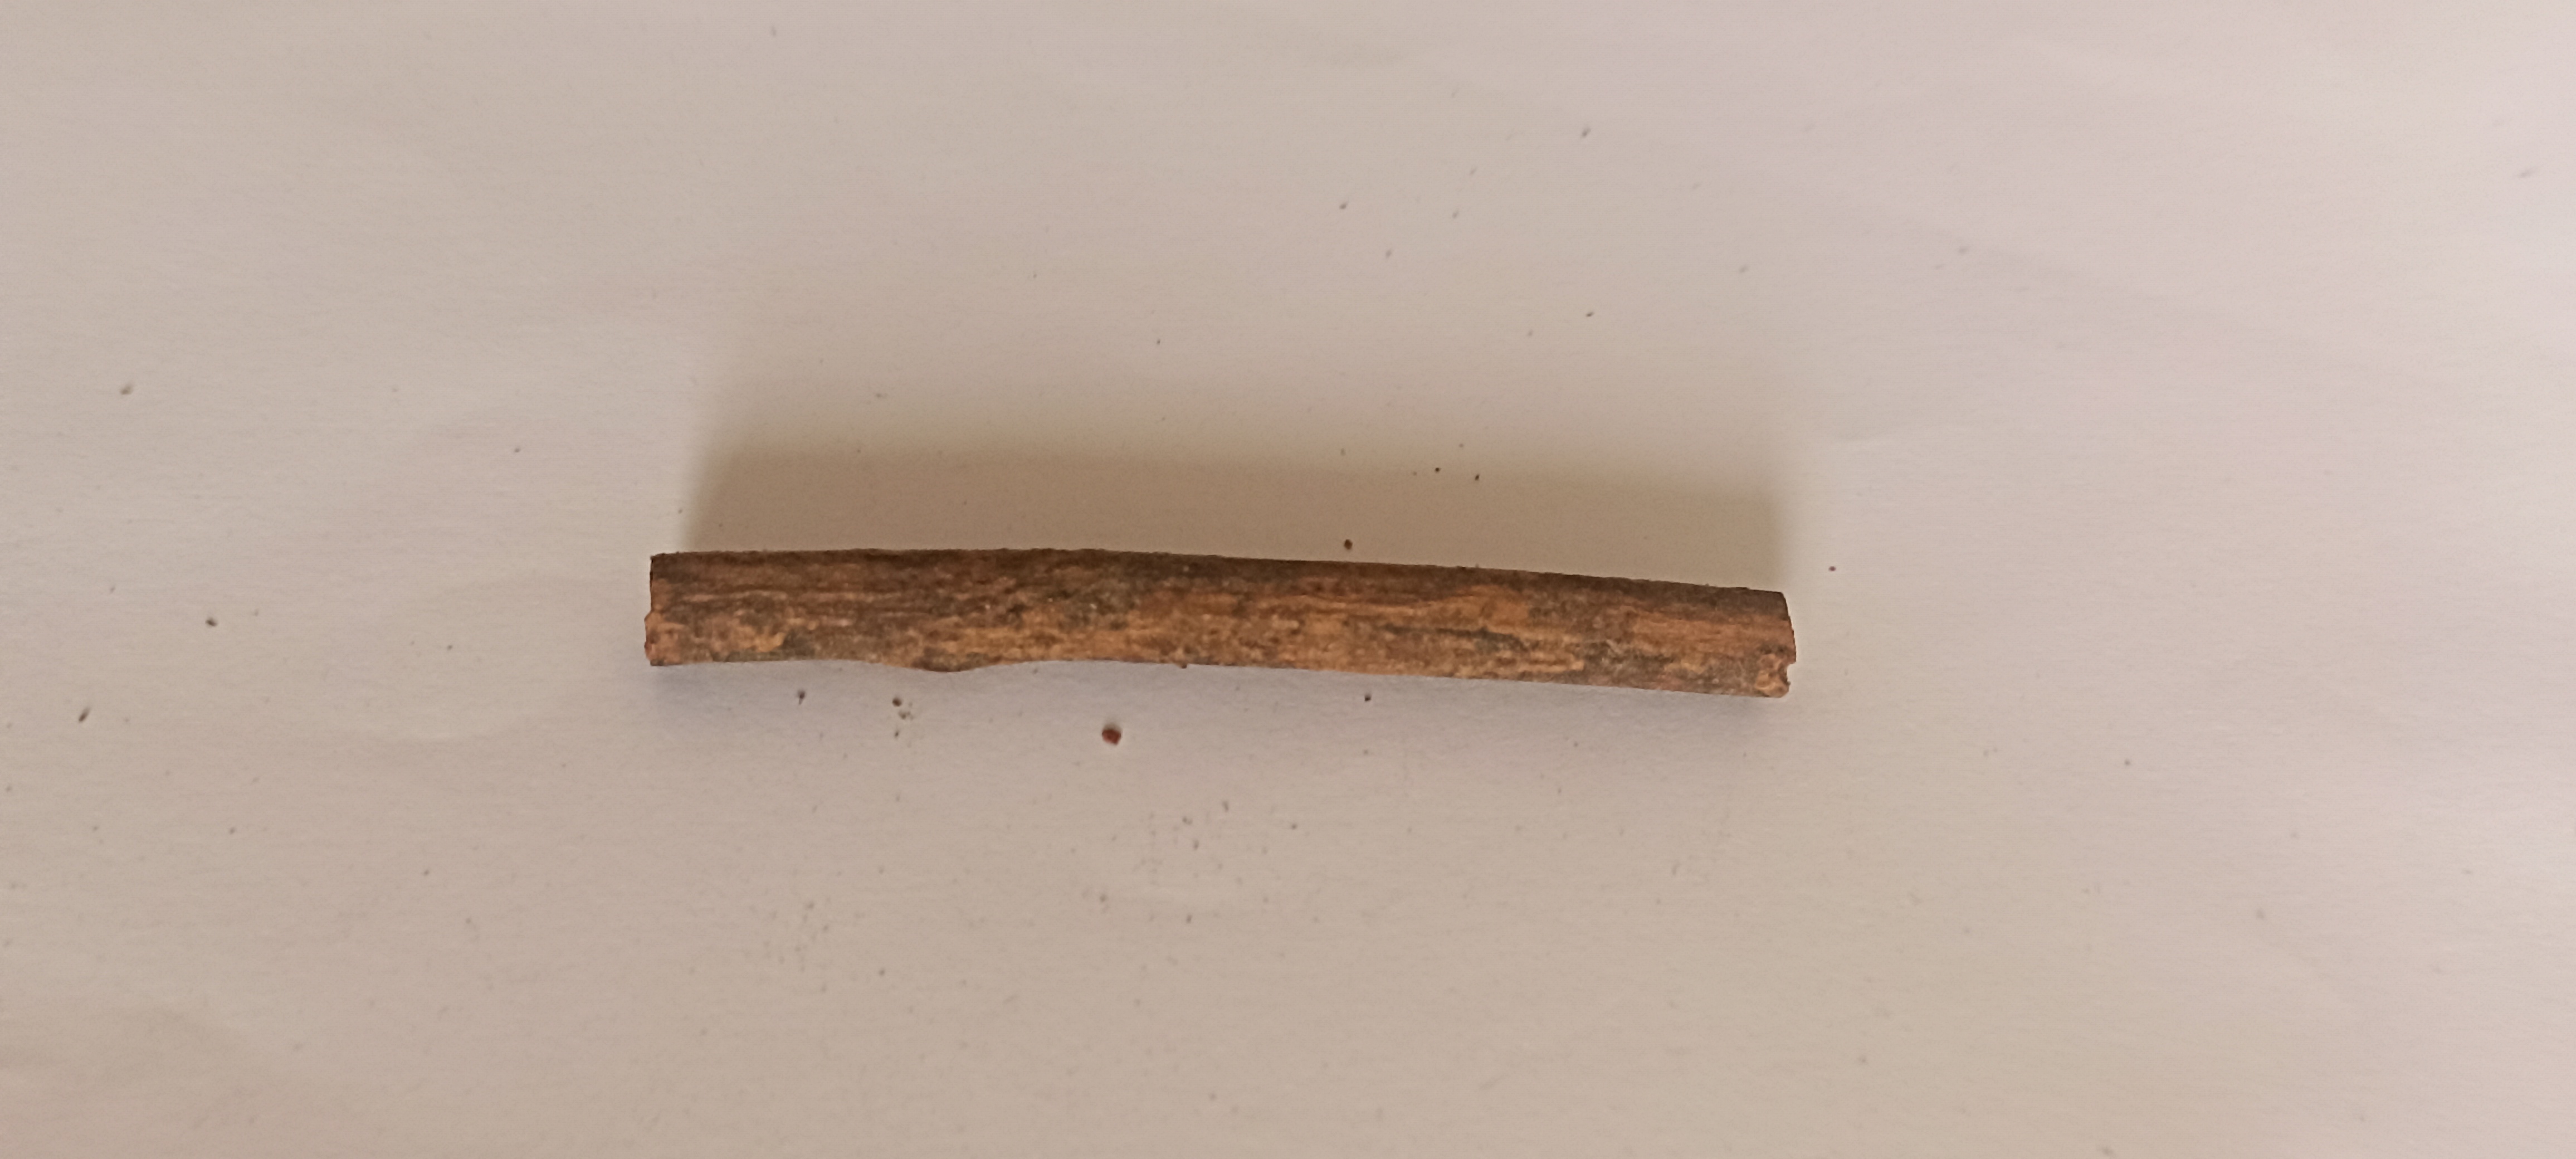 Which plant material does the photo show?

manjistha
